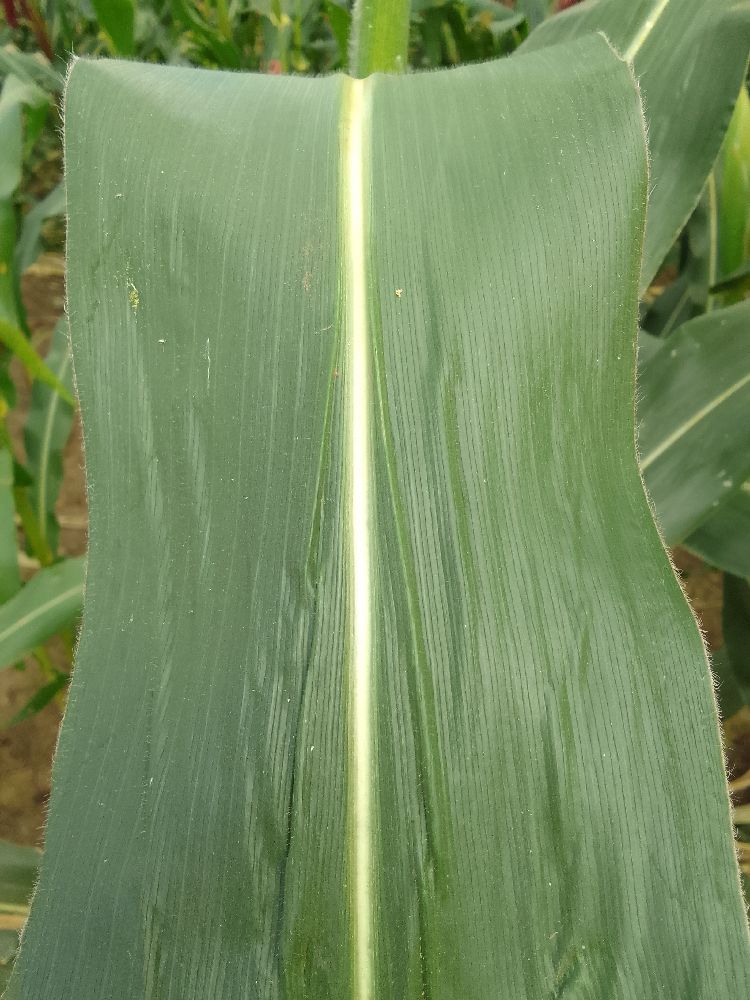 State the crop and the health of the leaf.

maize, healthy
